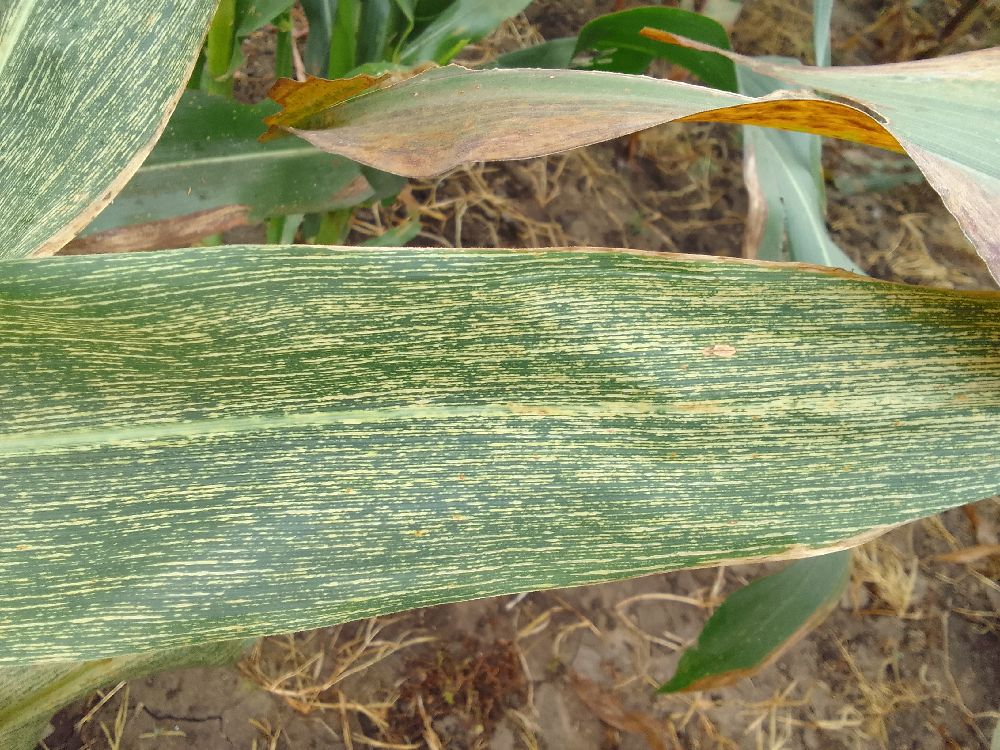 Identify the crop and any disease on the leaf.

maize, maize streak virus
